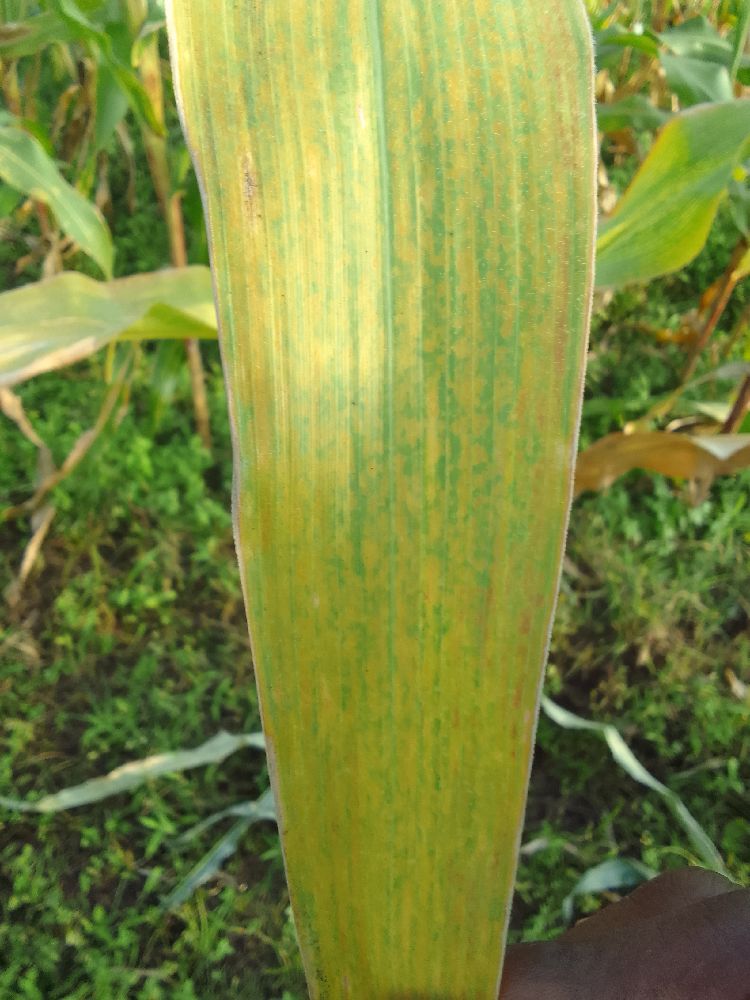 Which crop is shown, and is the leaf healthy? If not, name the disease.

maize, maize lethal necrosis
